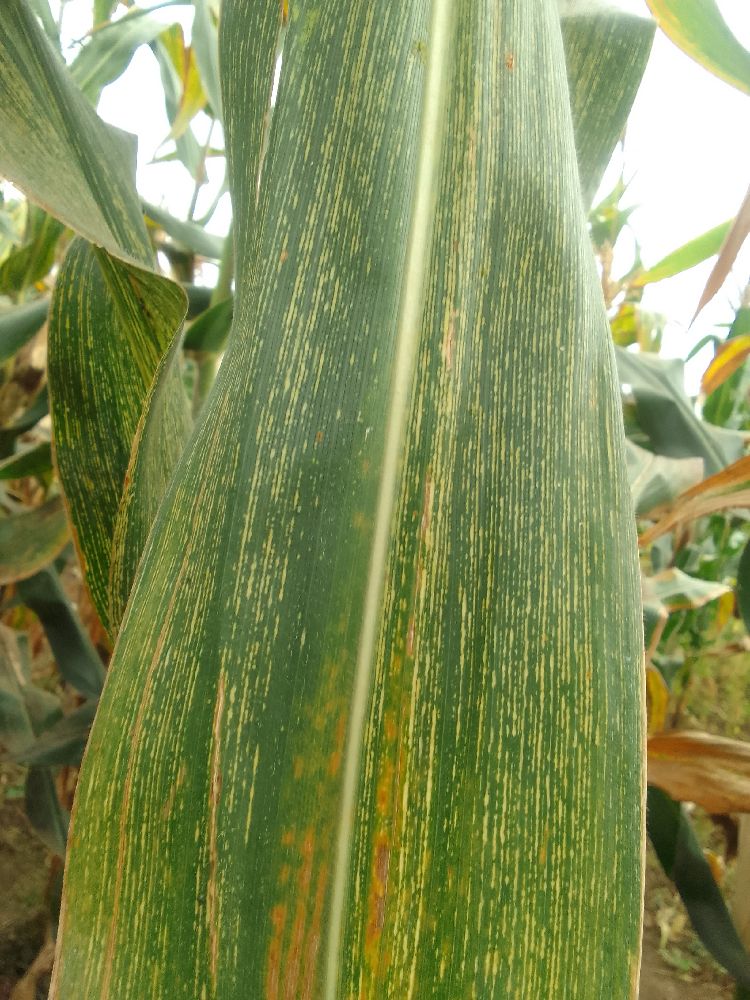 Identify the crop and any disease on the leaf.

maize, maize streak virus
